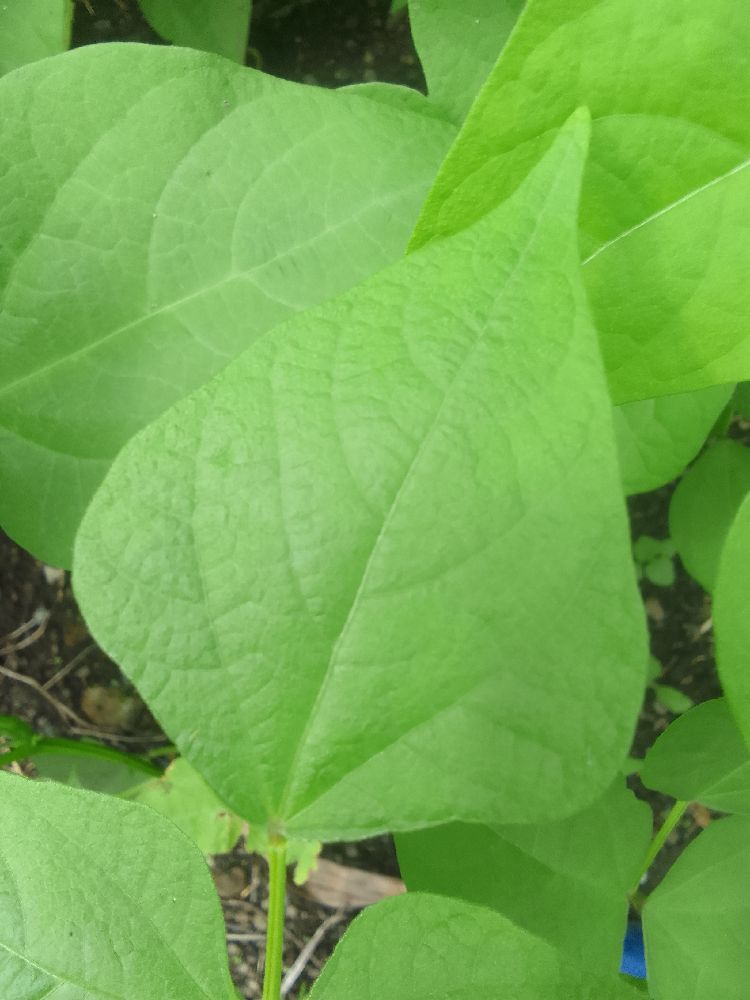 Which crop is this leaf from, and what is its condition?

common bean, healthy
